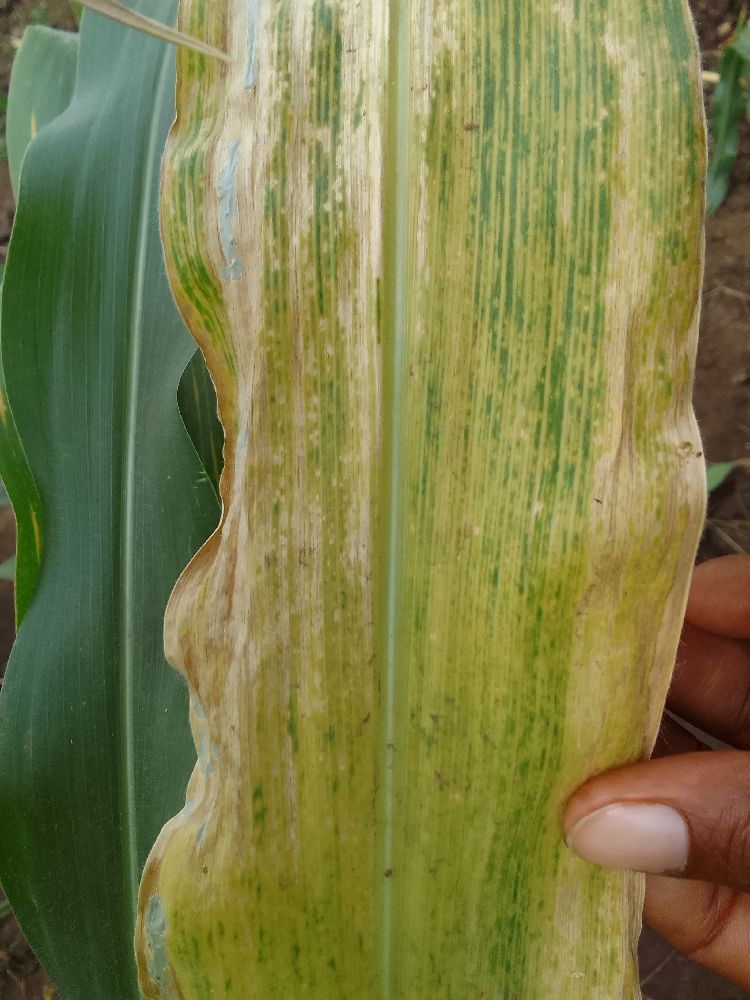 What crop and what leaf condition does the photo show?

maize, maize lethal necrosis
